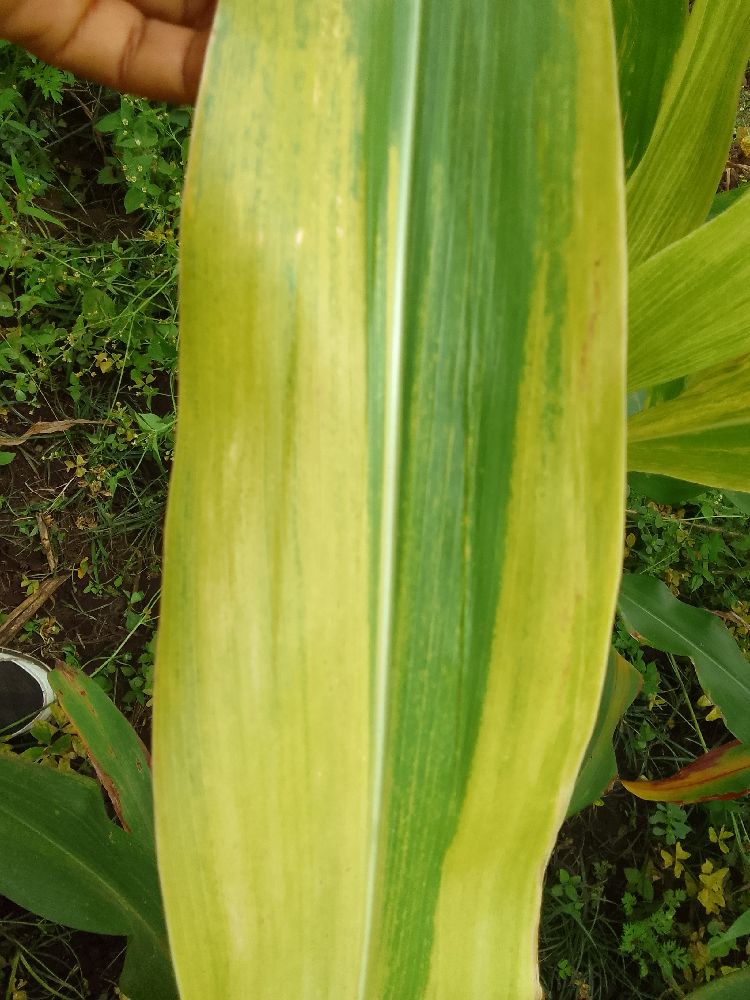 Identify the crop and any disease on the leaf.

maize, maize lethal necrosis
